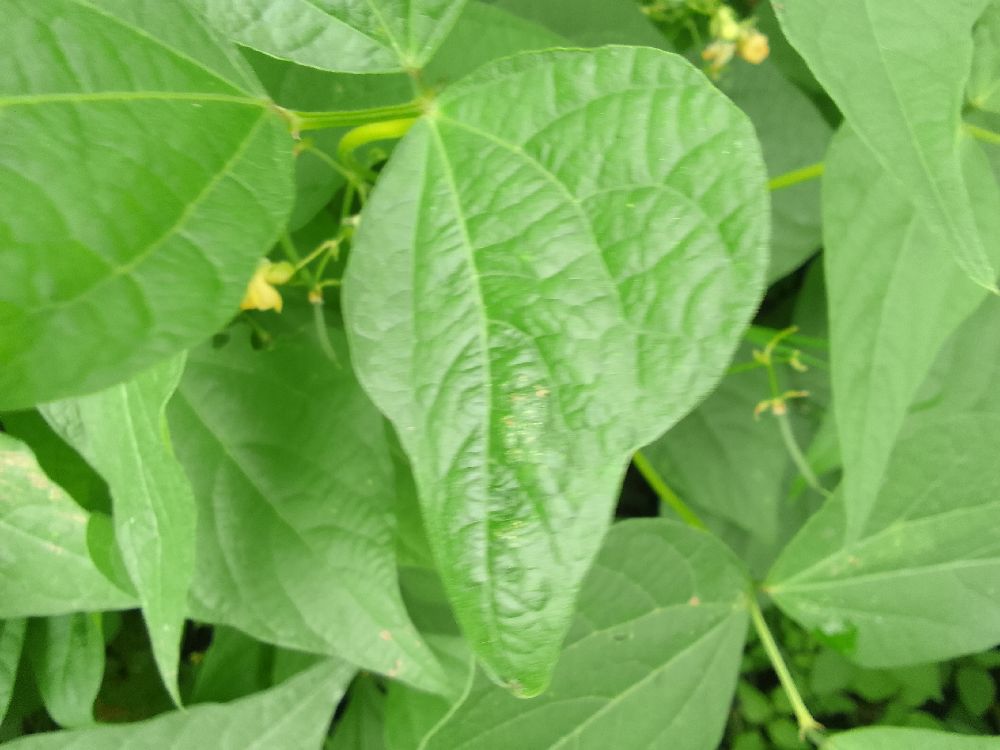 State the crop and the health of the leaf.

common bean, healthy
